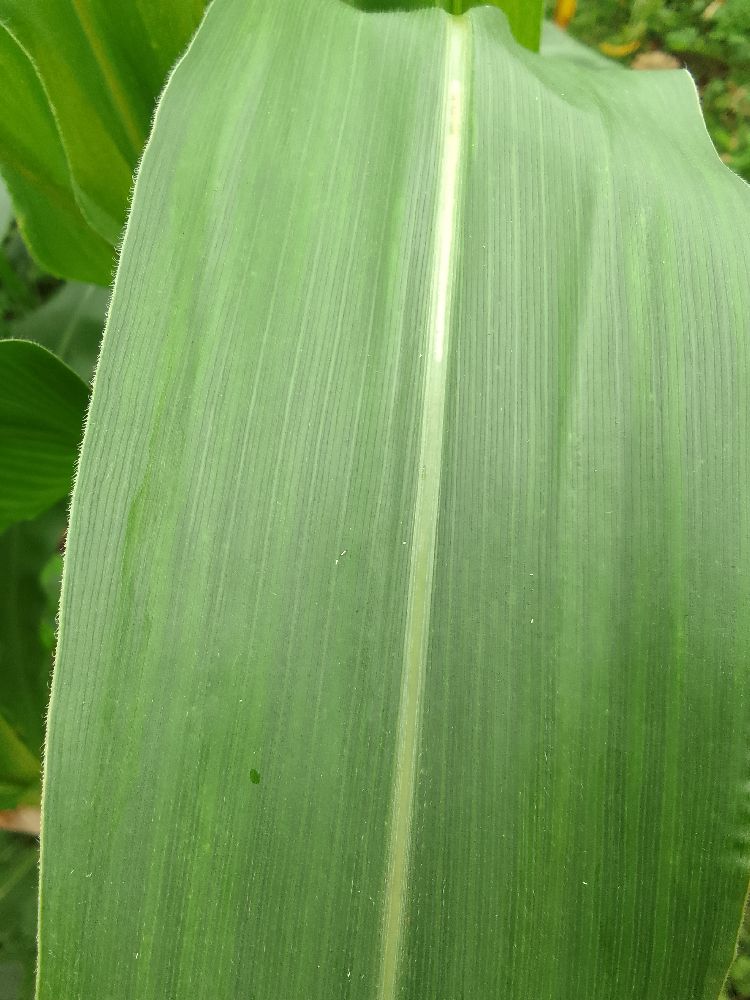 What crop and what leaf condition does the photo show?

maize, healthy
